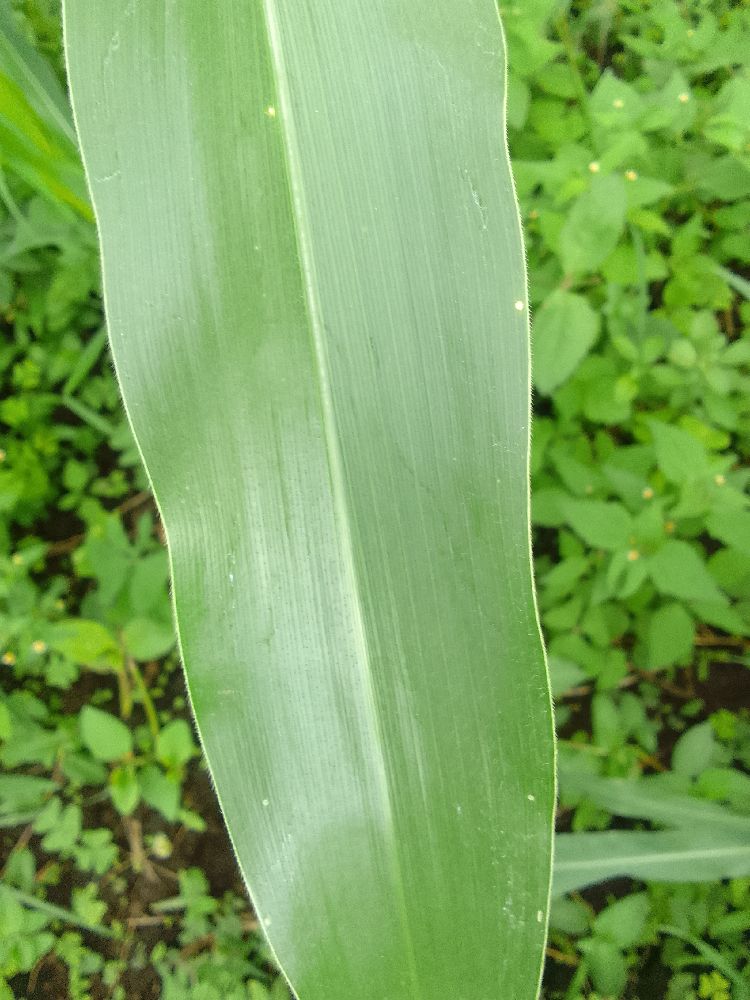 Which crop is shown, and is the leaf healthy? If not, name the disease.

maize, healthy
